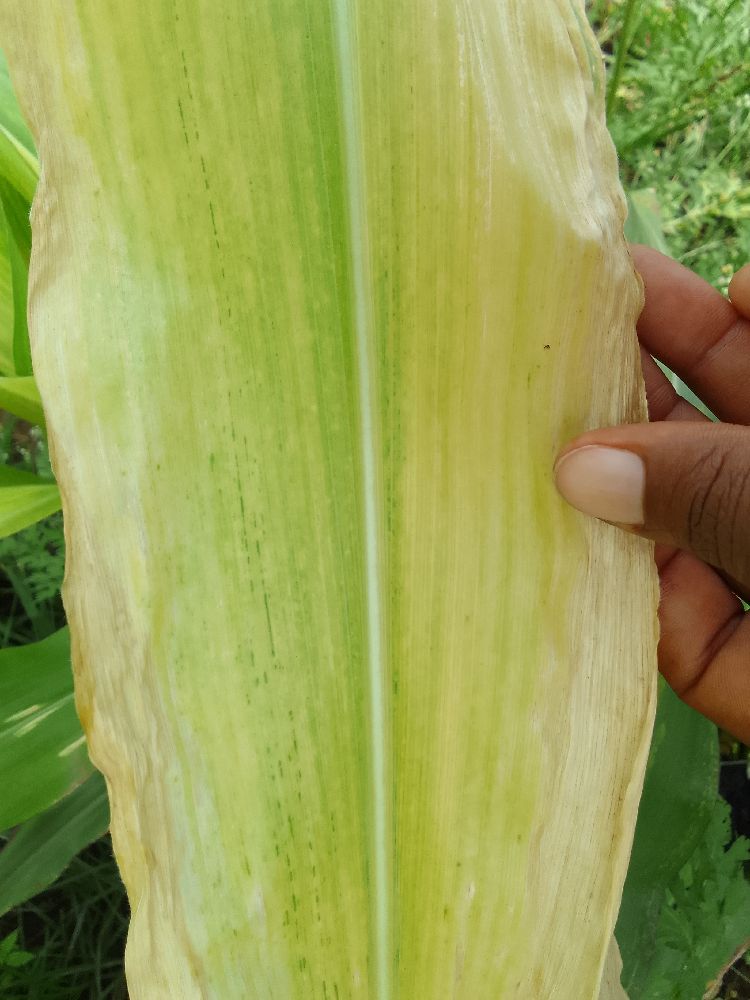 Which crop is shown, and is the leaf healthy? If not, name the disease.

maize, maize lethal necrosis
